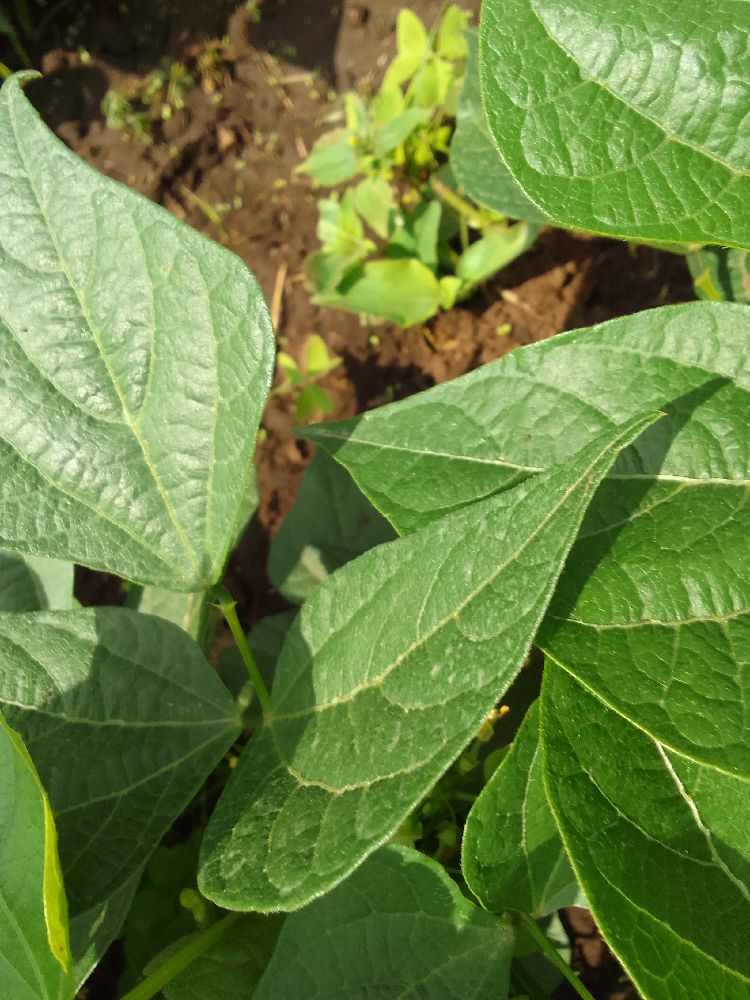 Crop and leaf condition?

common bean, healthy
